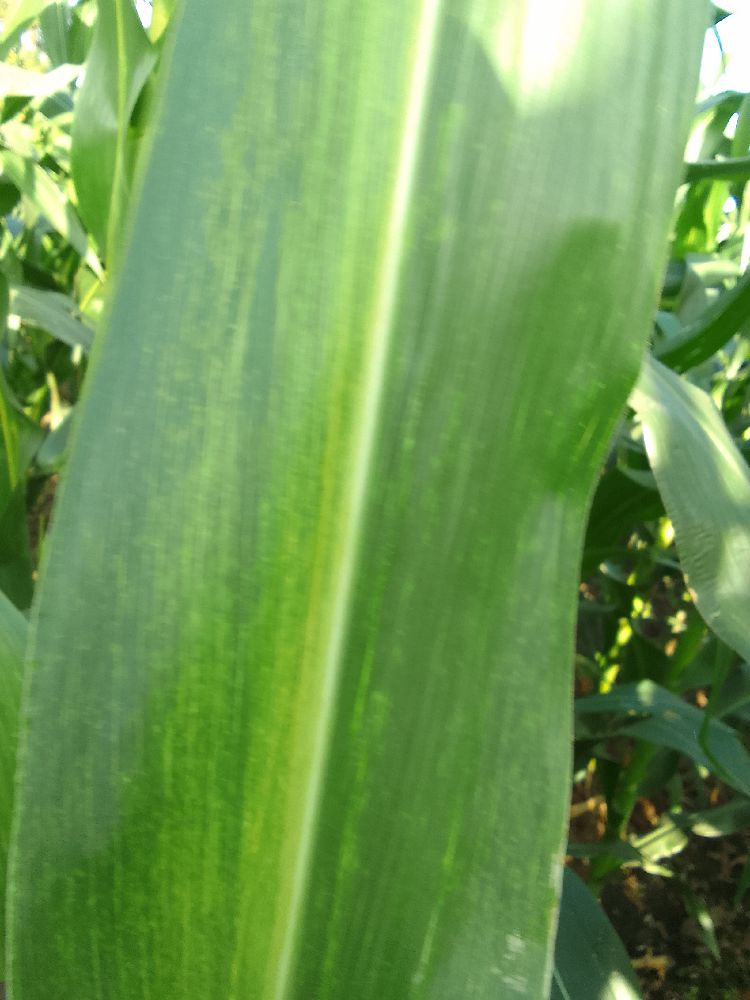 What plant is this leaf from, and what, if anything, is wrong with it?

maize, maize lethal necrosis
